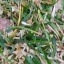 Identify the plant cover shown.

grass
